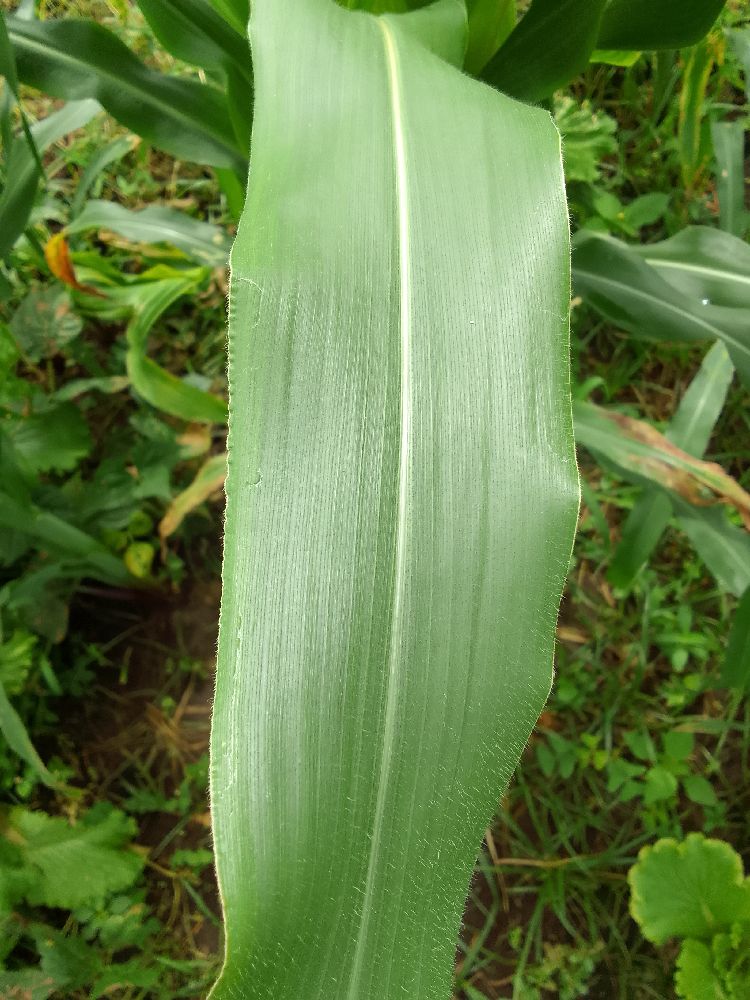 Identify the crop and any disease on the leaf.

maize, healthy
